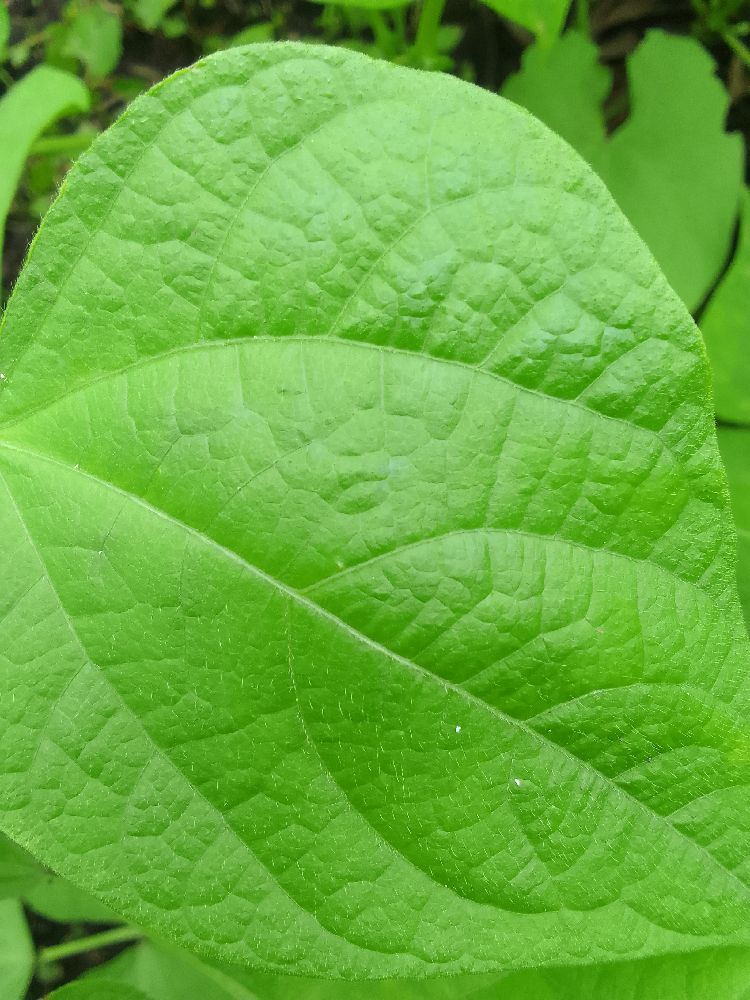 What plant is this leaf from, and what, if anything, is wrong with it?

common bean, healthy
